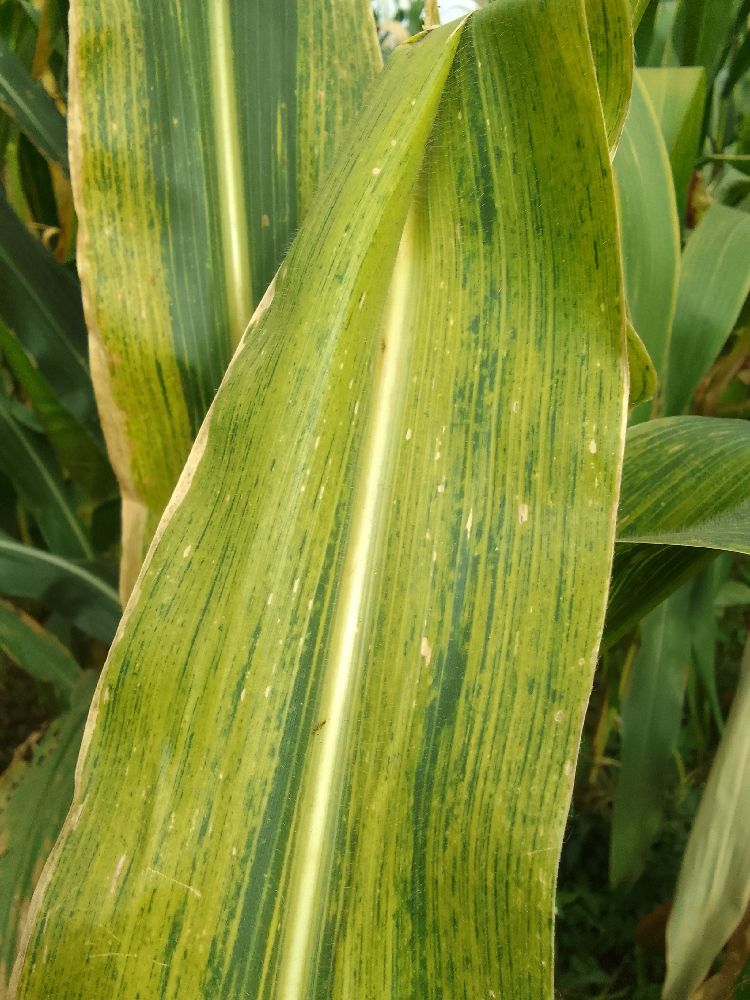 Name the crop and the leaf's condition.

maize, maize lethal necrosis
